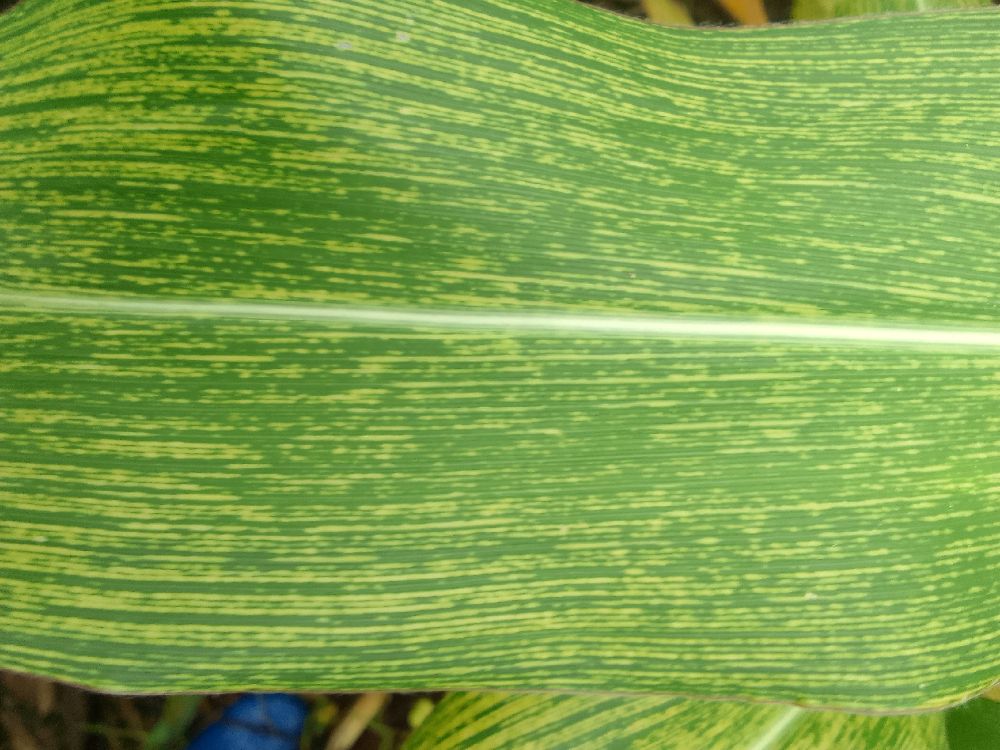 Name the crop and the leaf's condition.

maize, maize streak virus
